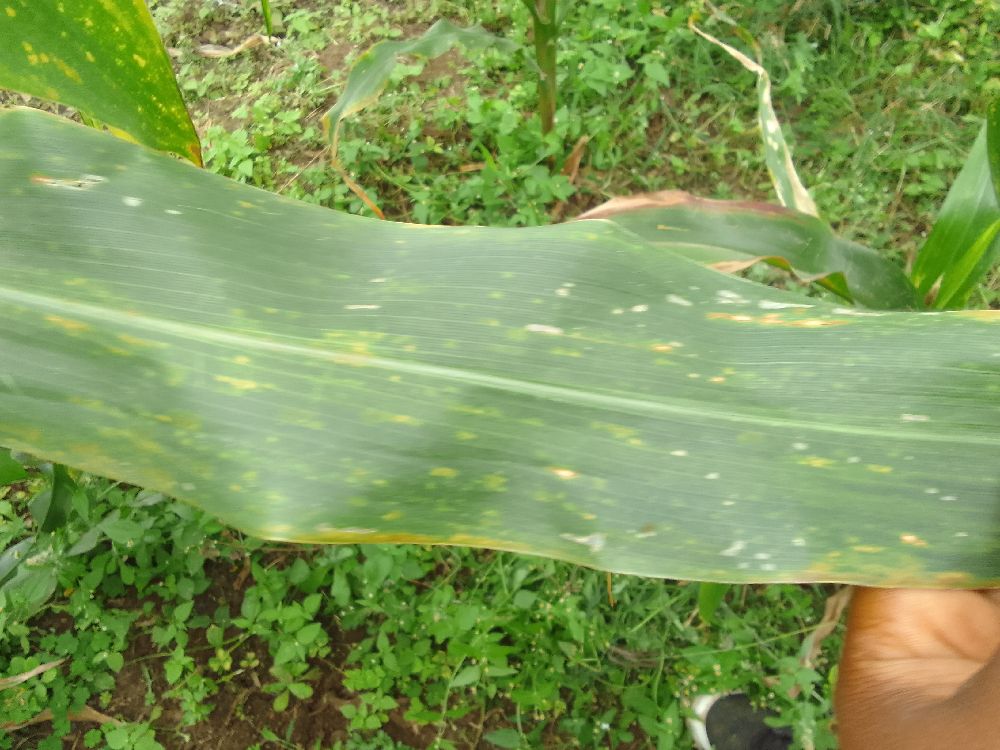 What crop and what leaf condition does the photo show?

maize, maize lethal necrosis
